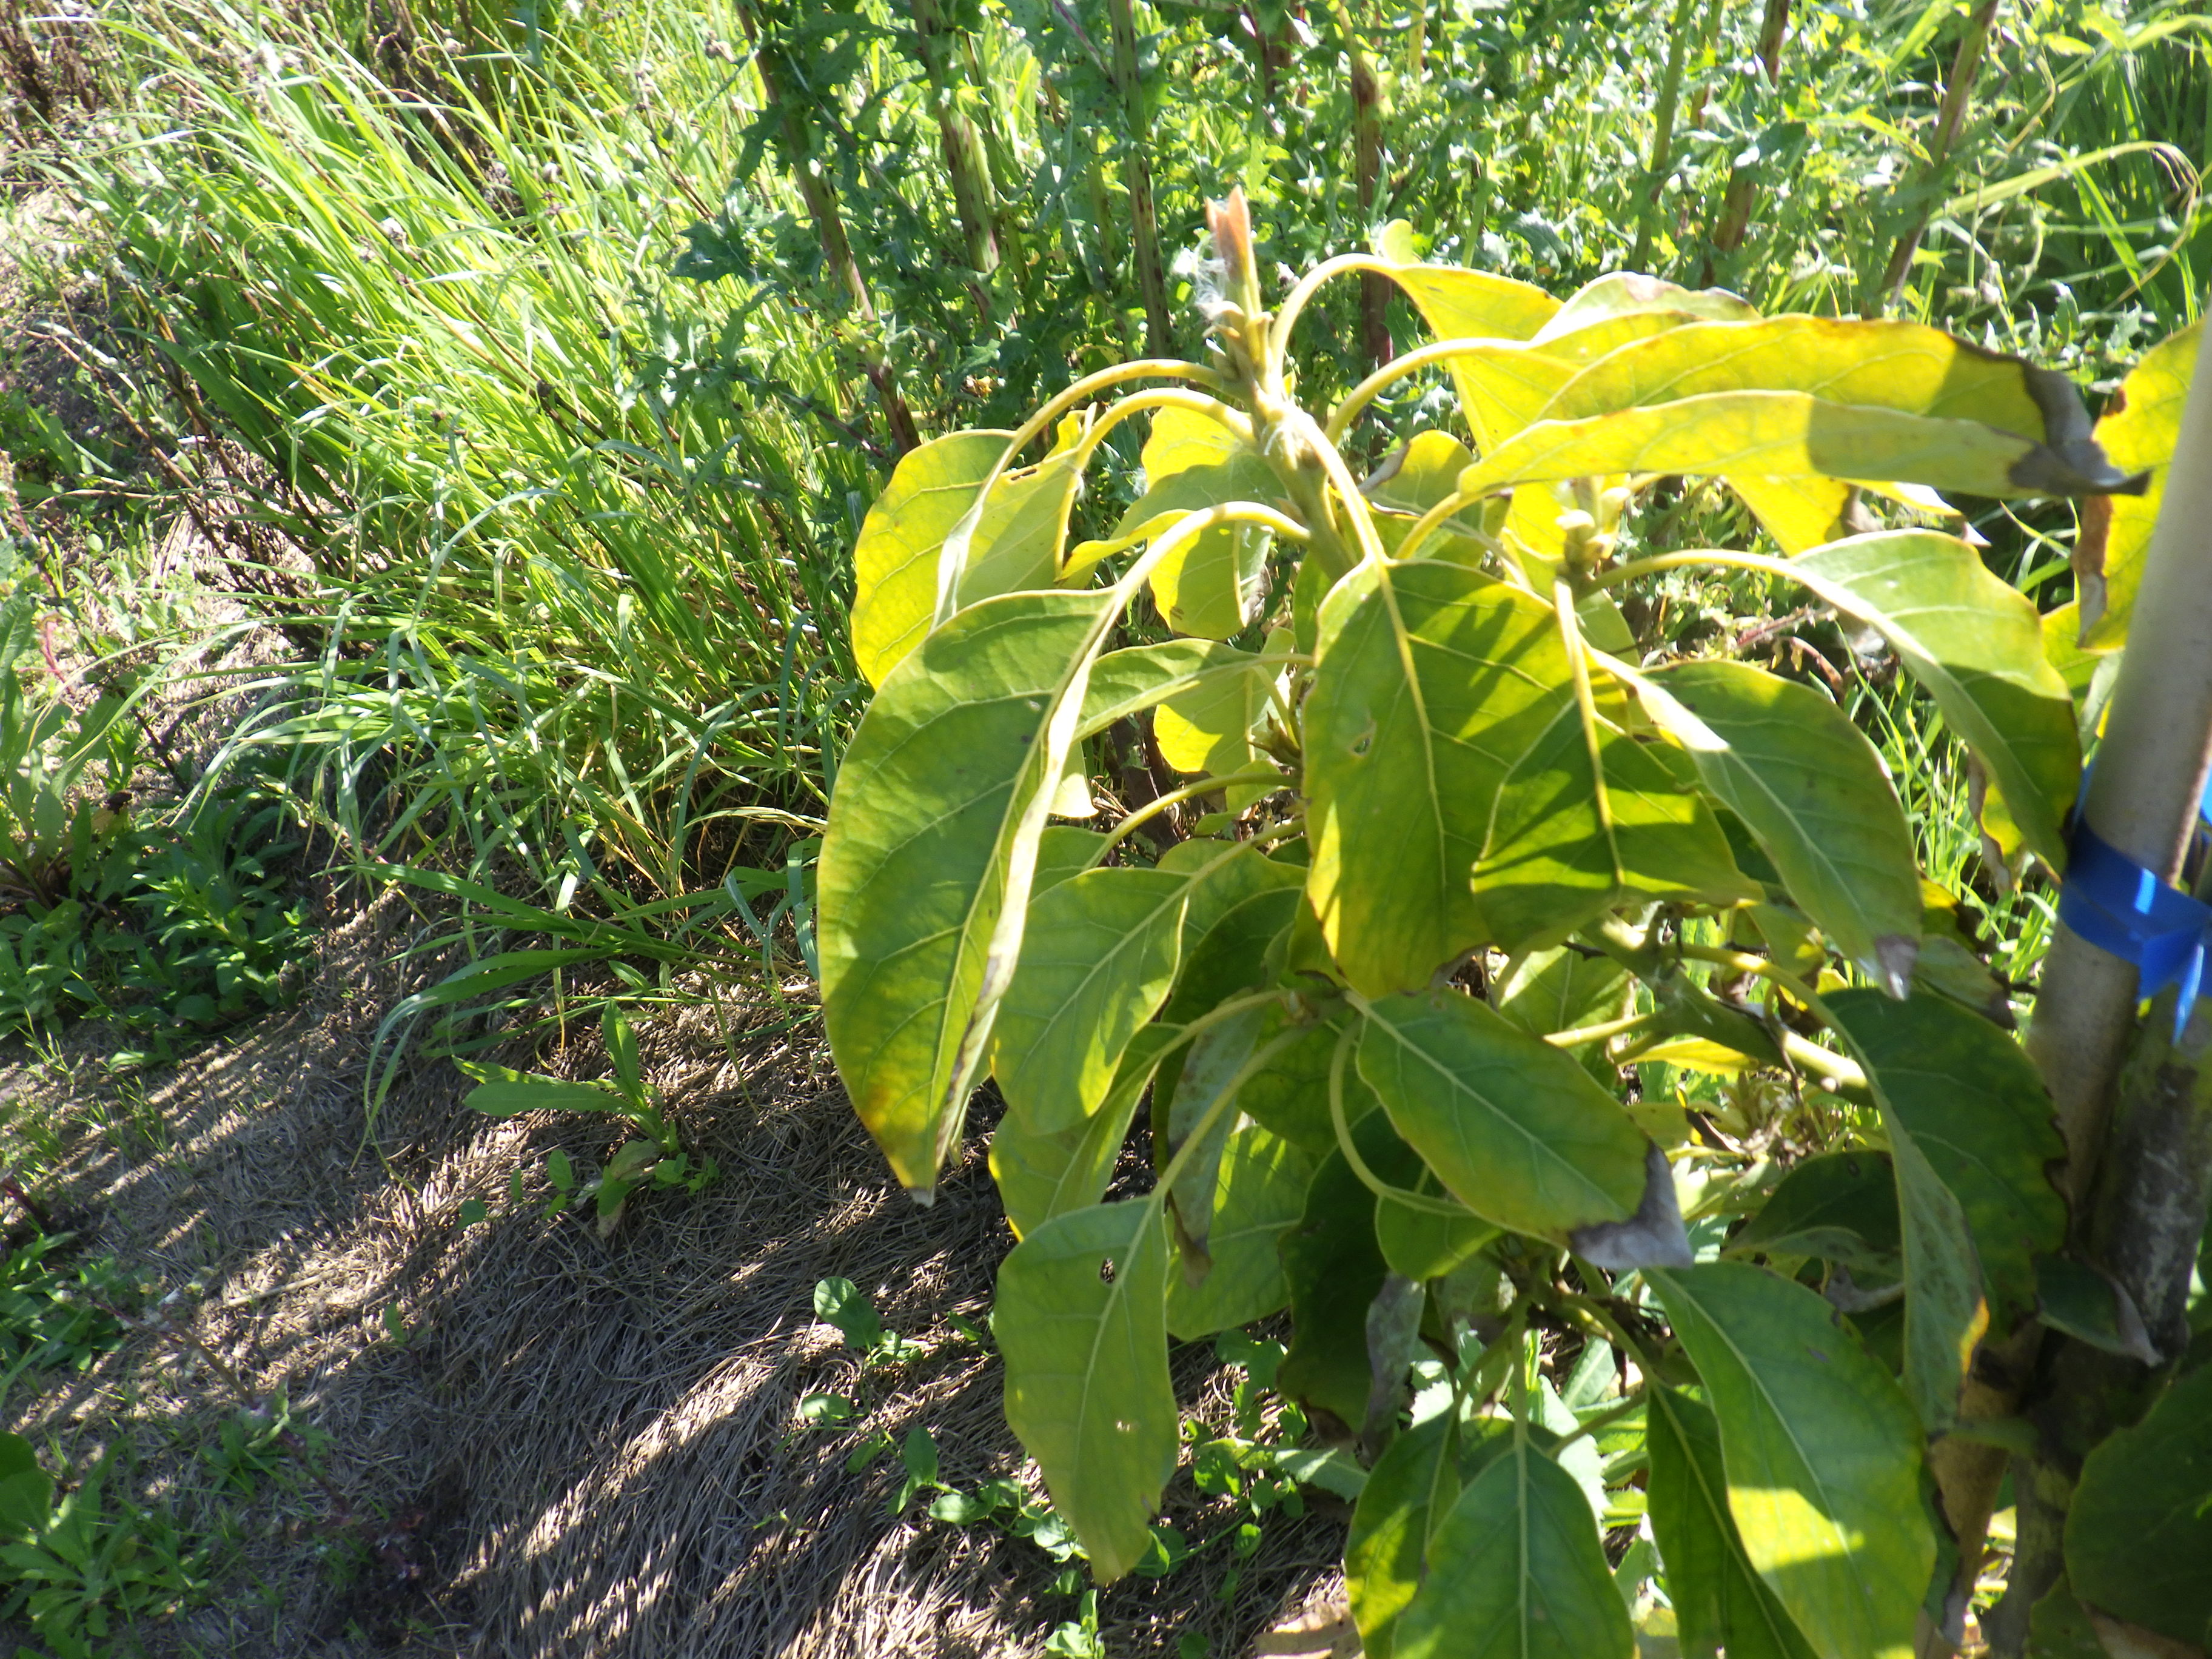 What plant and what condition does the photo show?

avocado, frost damage
